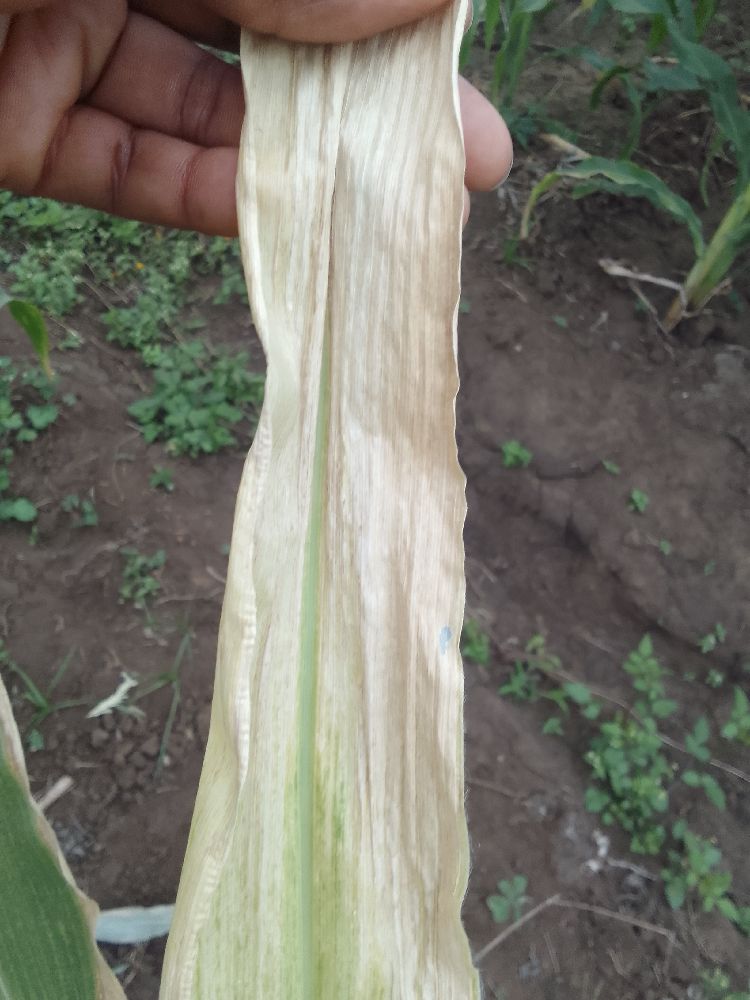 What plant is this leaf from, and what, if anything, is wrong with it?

maize, maize lethal necrosis
